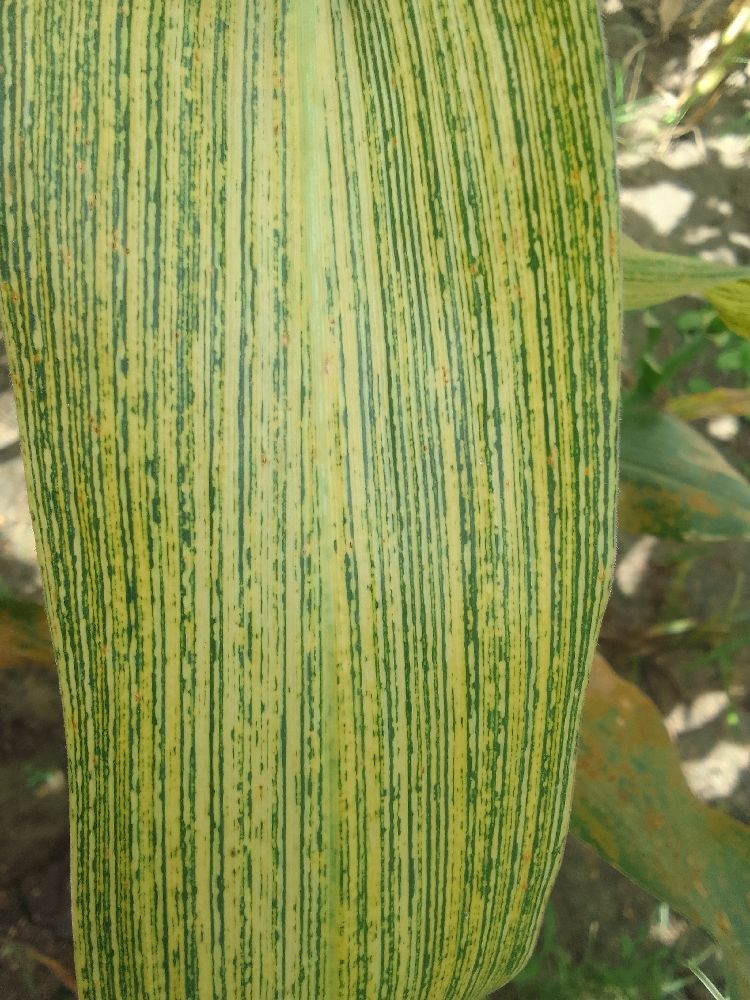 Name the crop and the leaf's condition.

maize, maize streak virus
